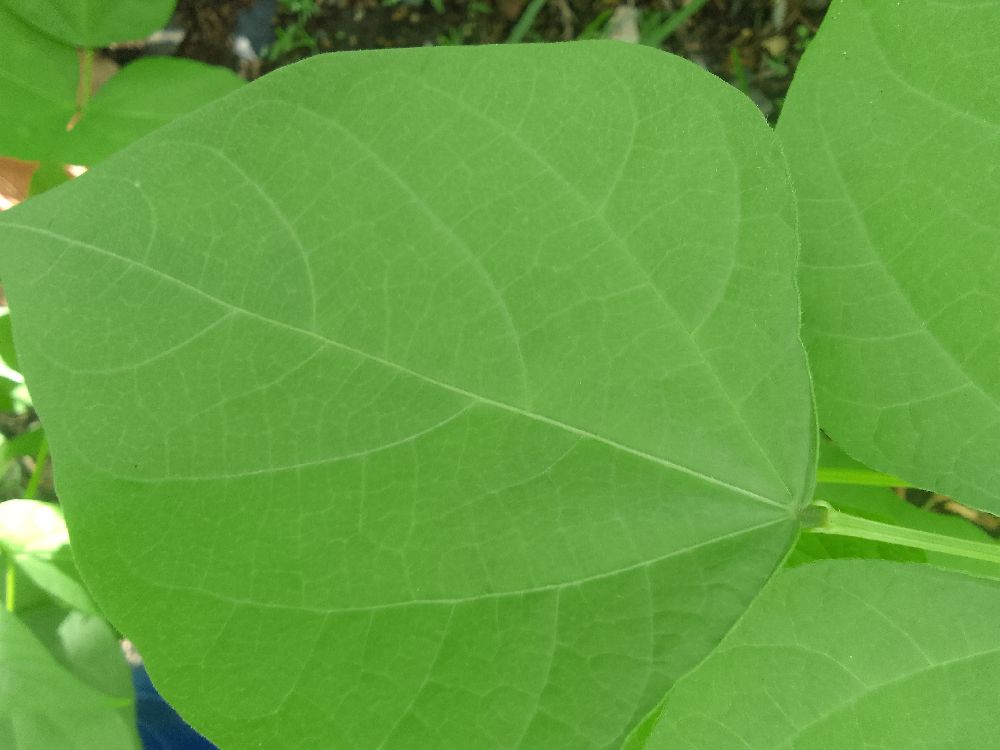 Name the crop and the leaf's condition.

common bean, healthy
